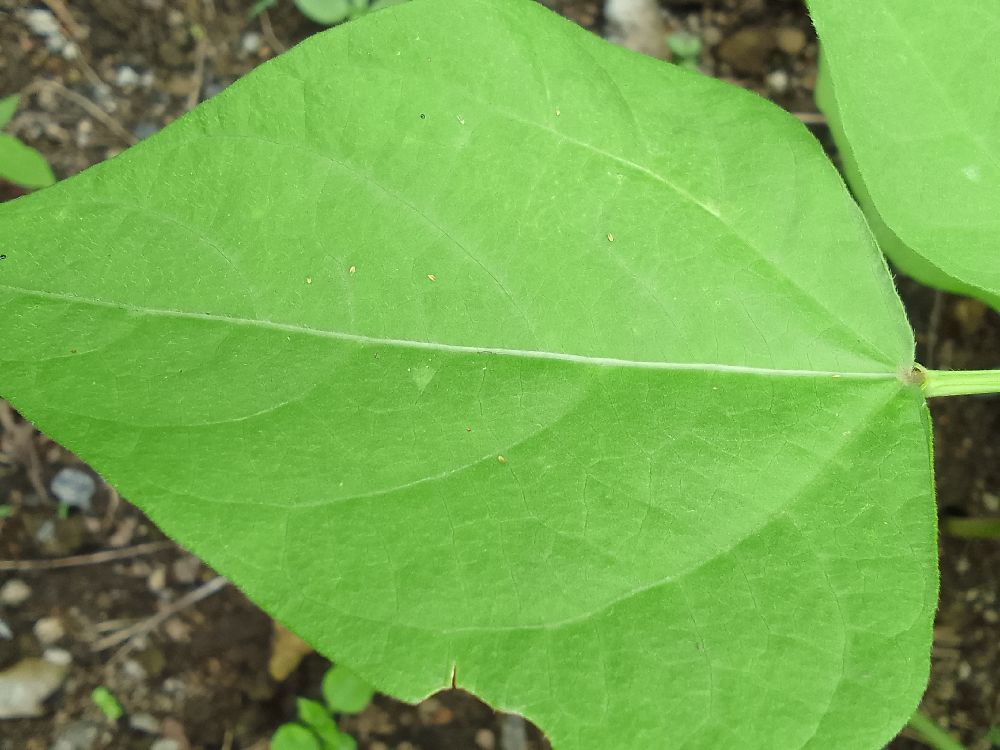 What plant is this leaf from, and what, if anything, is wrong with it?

common bean, healthy
